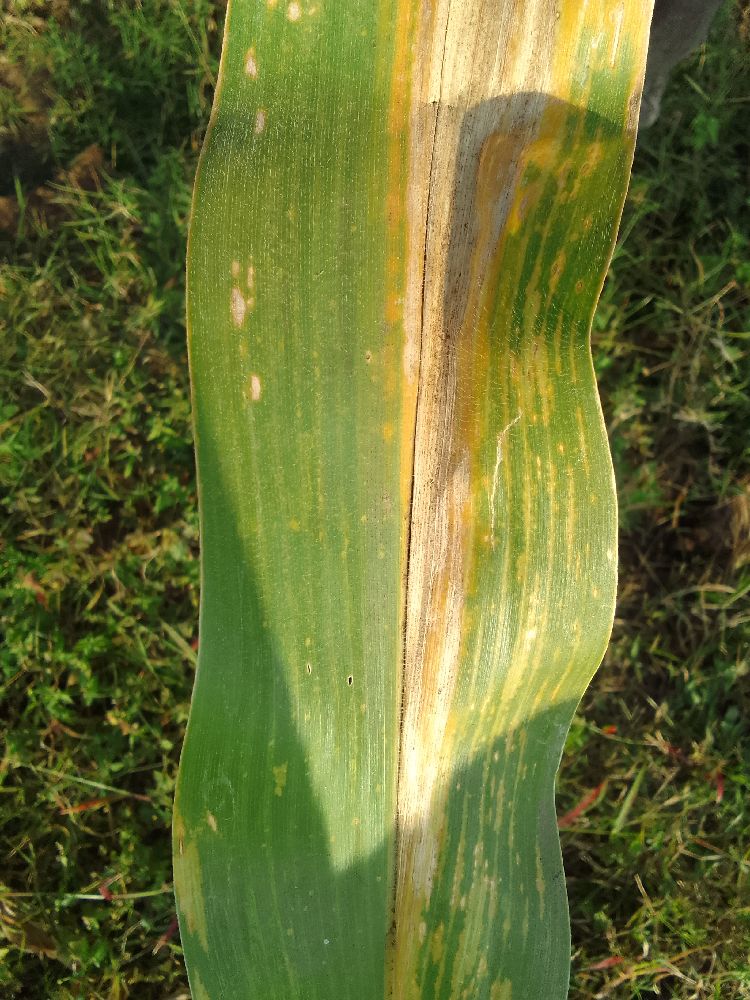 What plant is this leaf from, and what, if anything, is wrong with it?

maize, maize lethal necrosis
